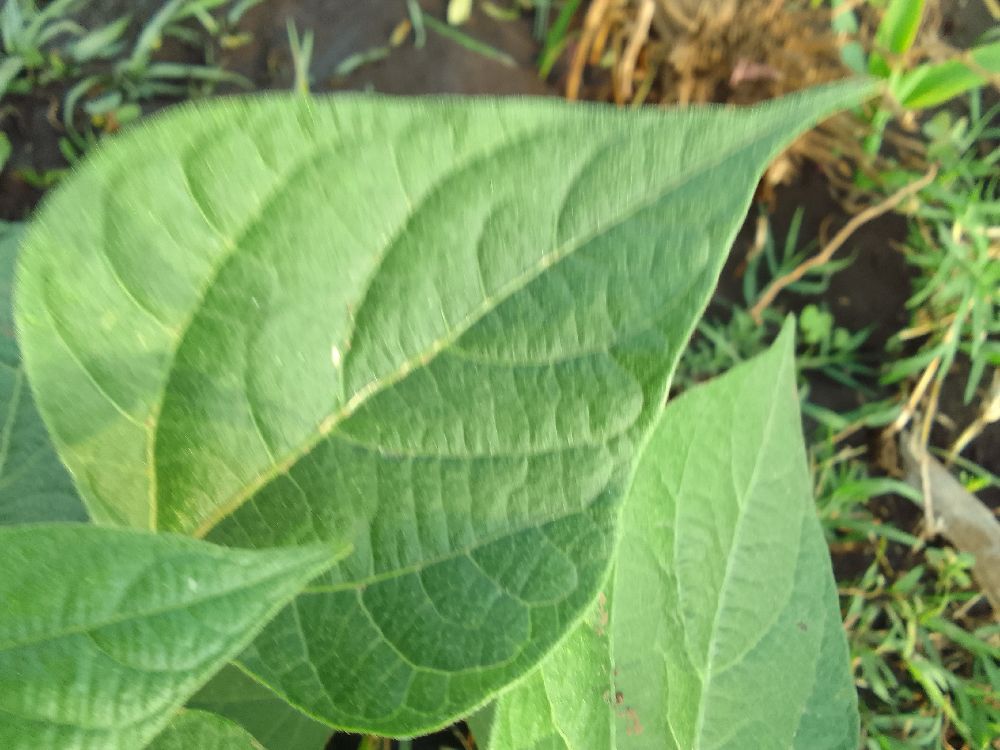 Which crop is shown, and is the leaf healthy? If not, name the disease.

common bean, healthy
